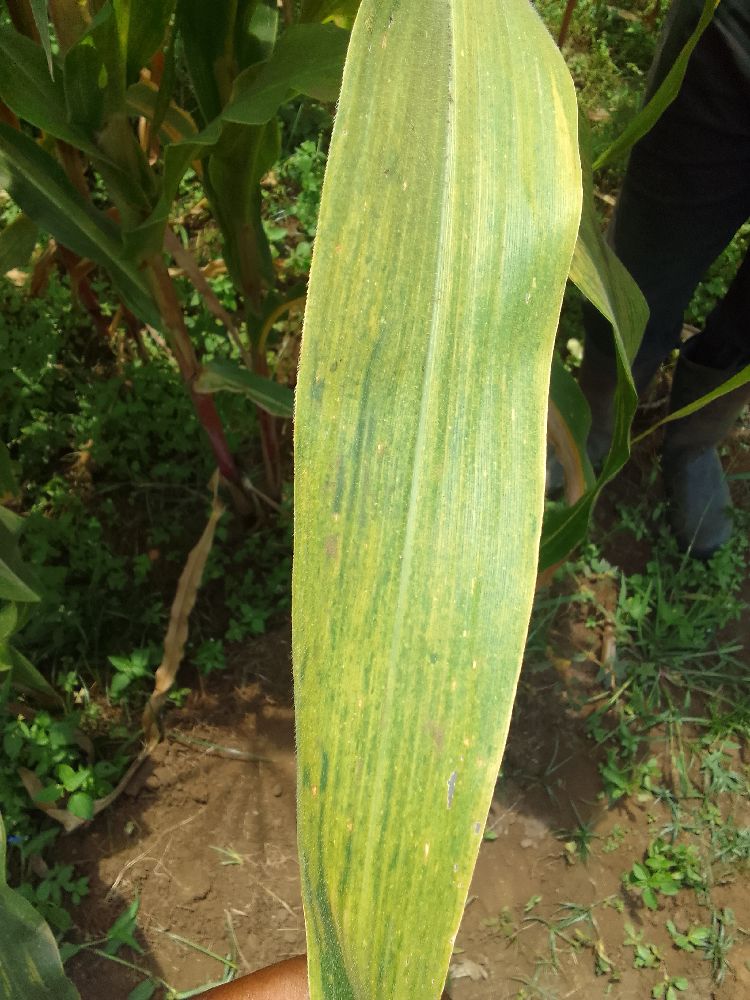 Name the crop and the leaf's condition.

maize, maize lethal necrosis
